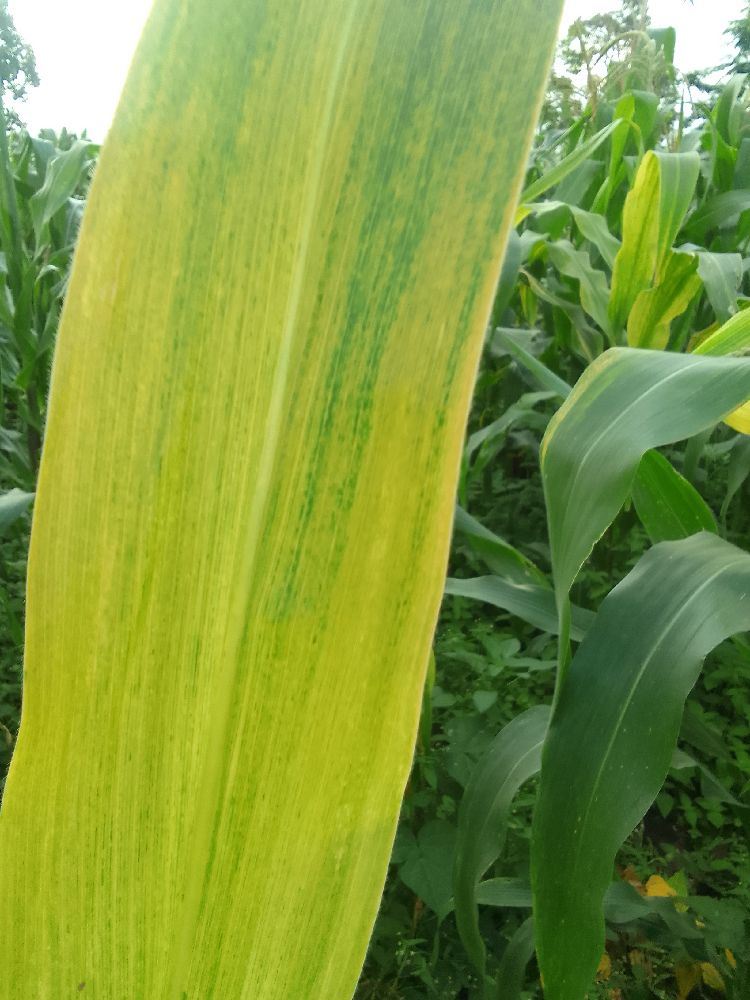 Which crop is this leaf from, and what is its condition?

maize, maize lethal necrosis
